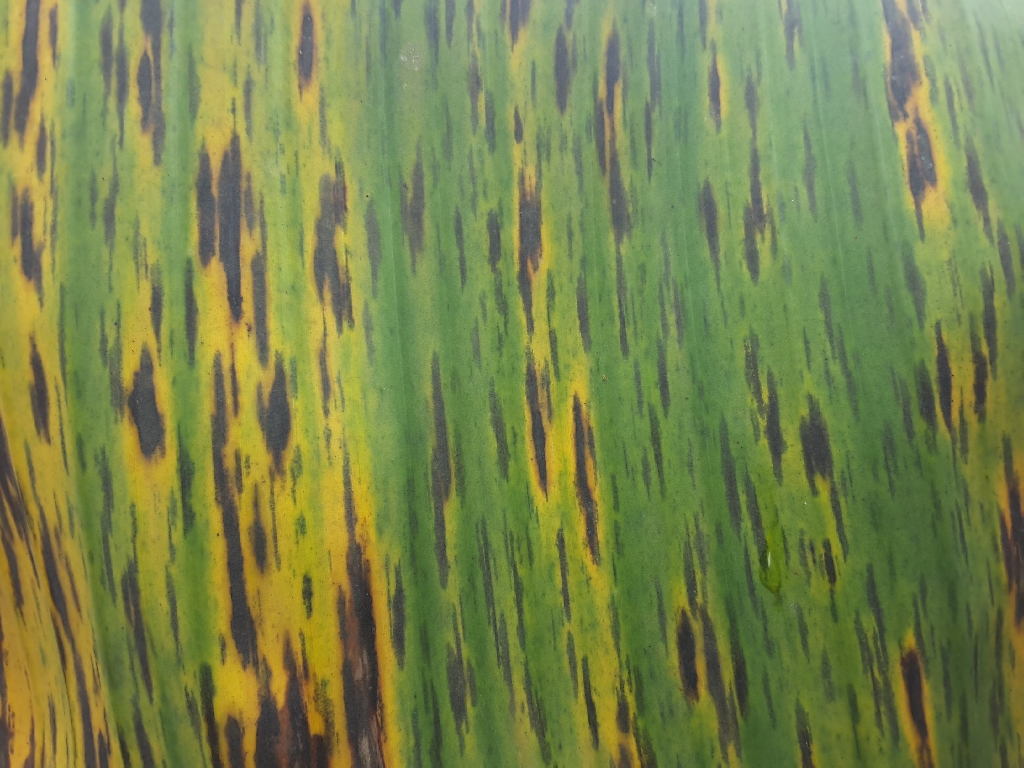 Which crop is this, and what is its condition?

banana, black sigatoka
